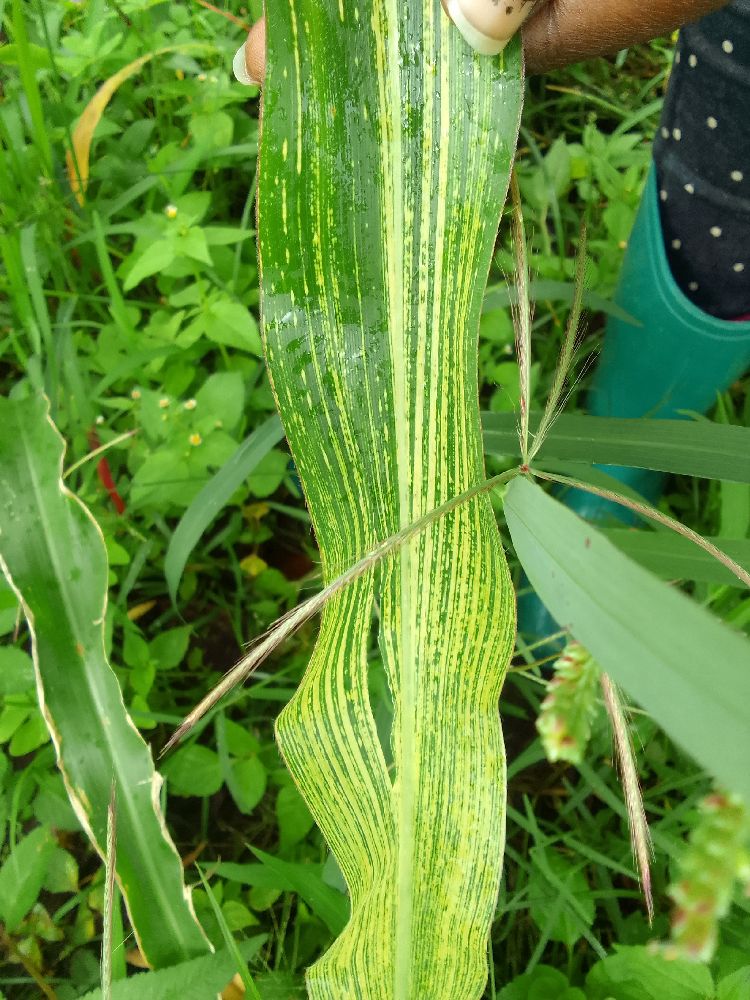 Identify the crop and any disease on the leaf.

maize, maize streak virus
